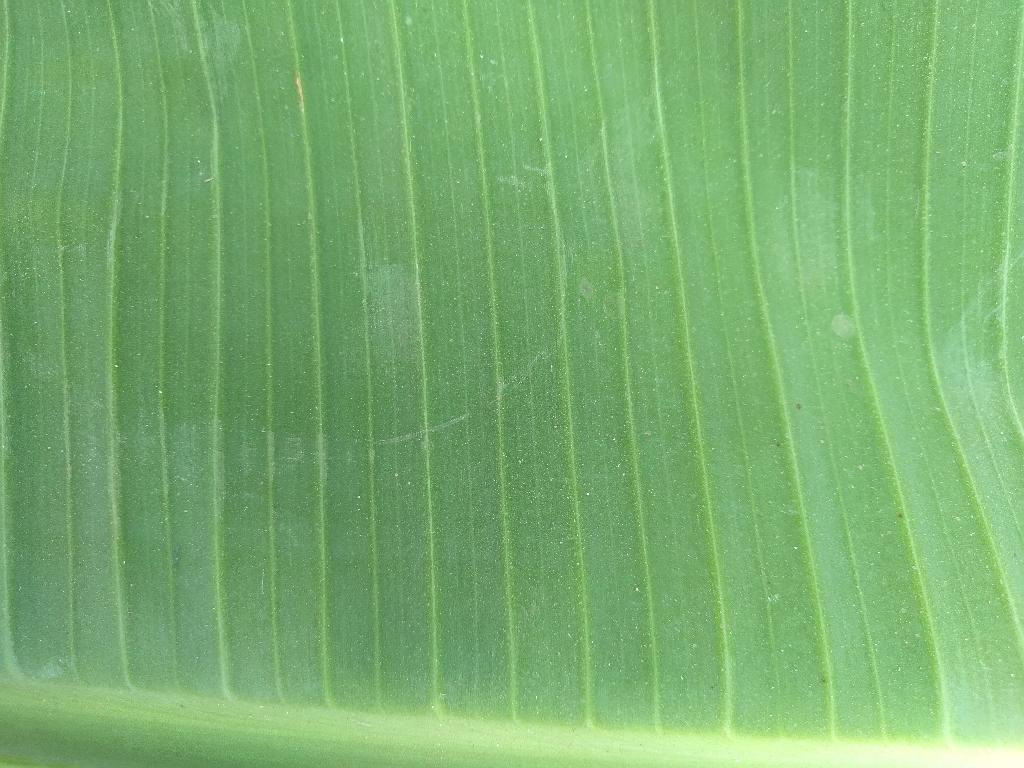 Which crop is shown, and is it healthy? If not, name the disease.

banana, healthy
